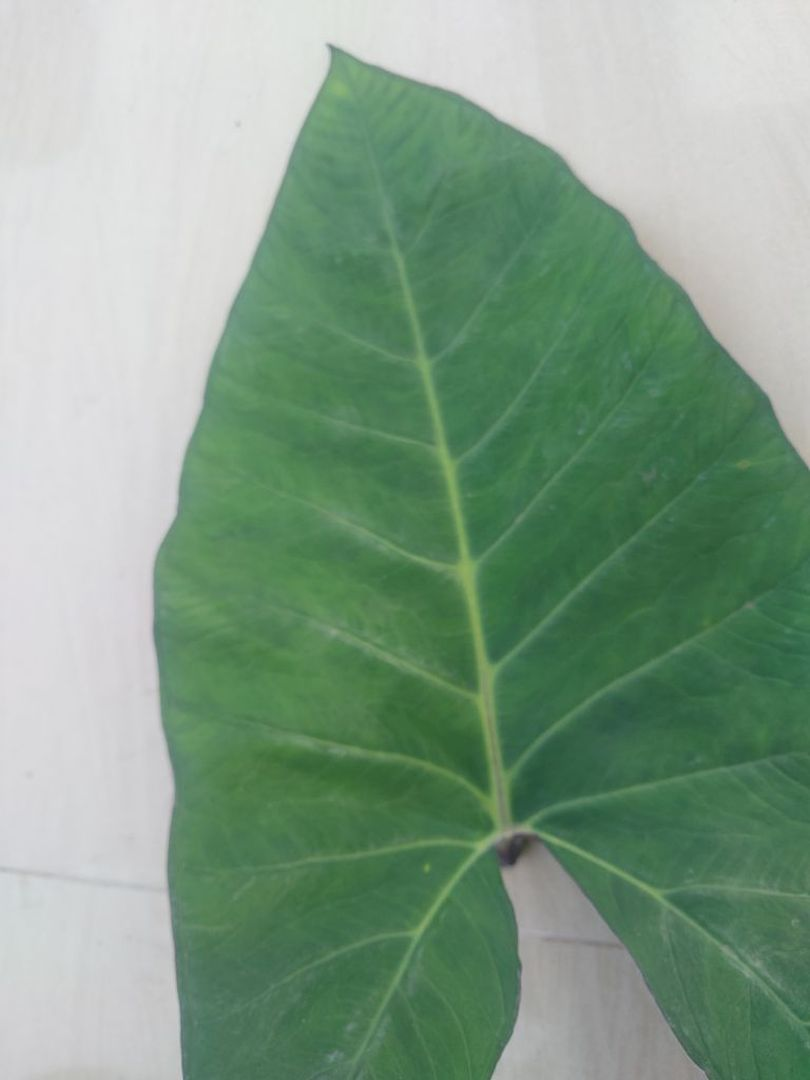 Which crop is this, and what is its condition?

taro, healthy
